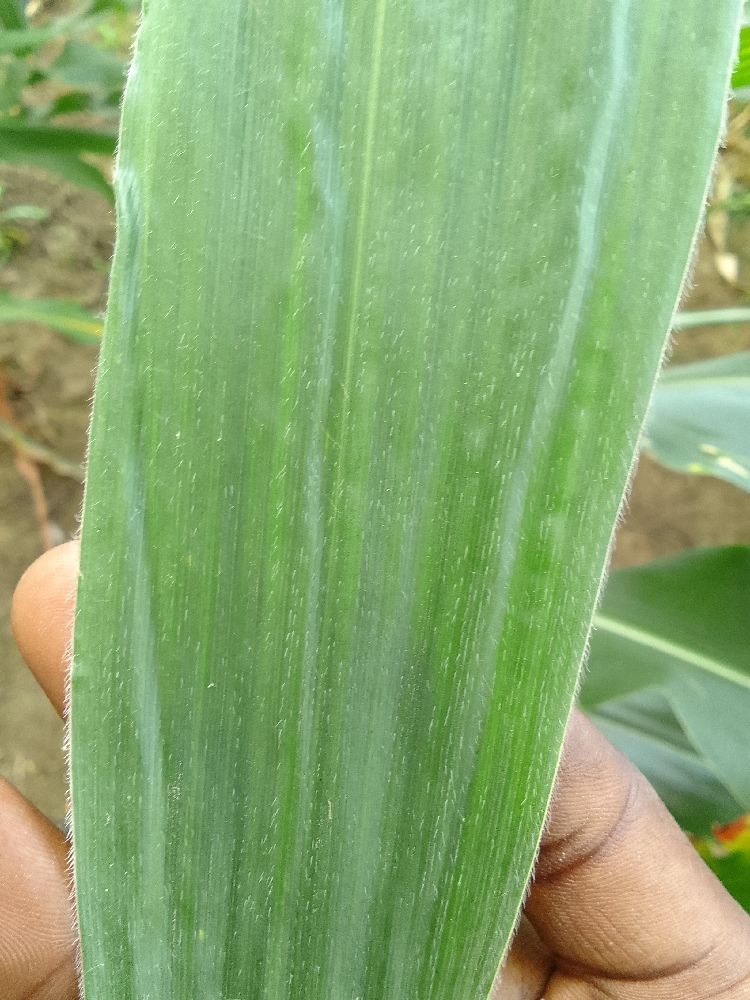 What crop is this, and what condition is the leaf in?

maize, healthy
